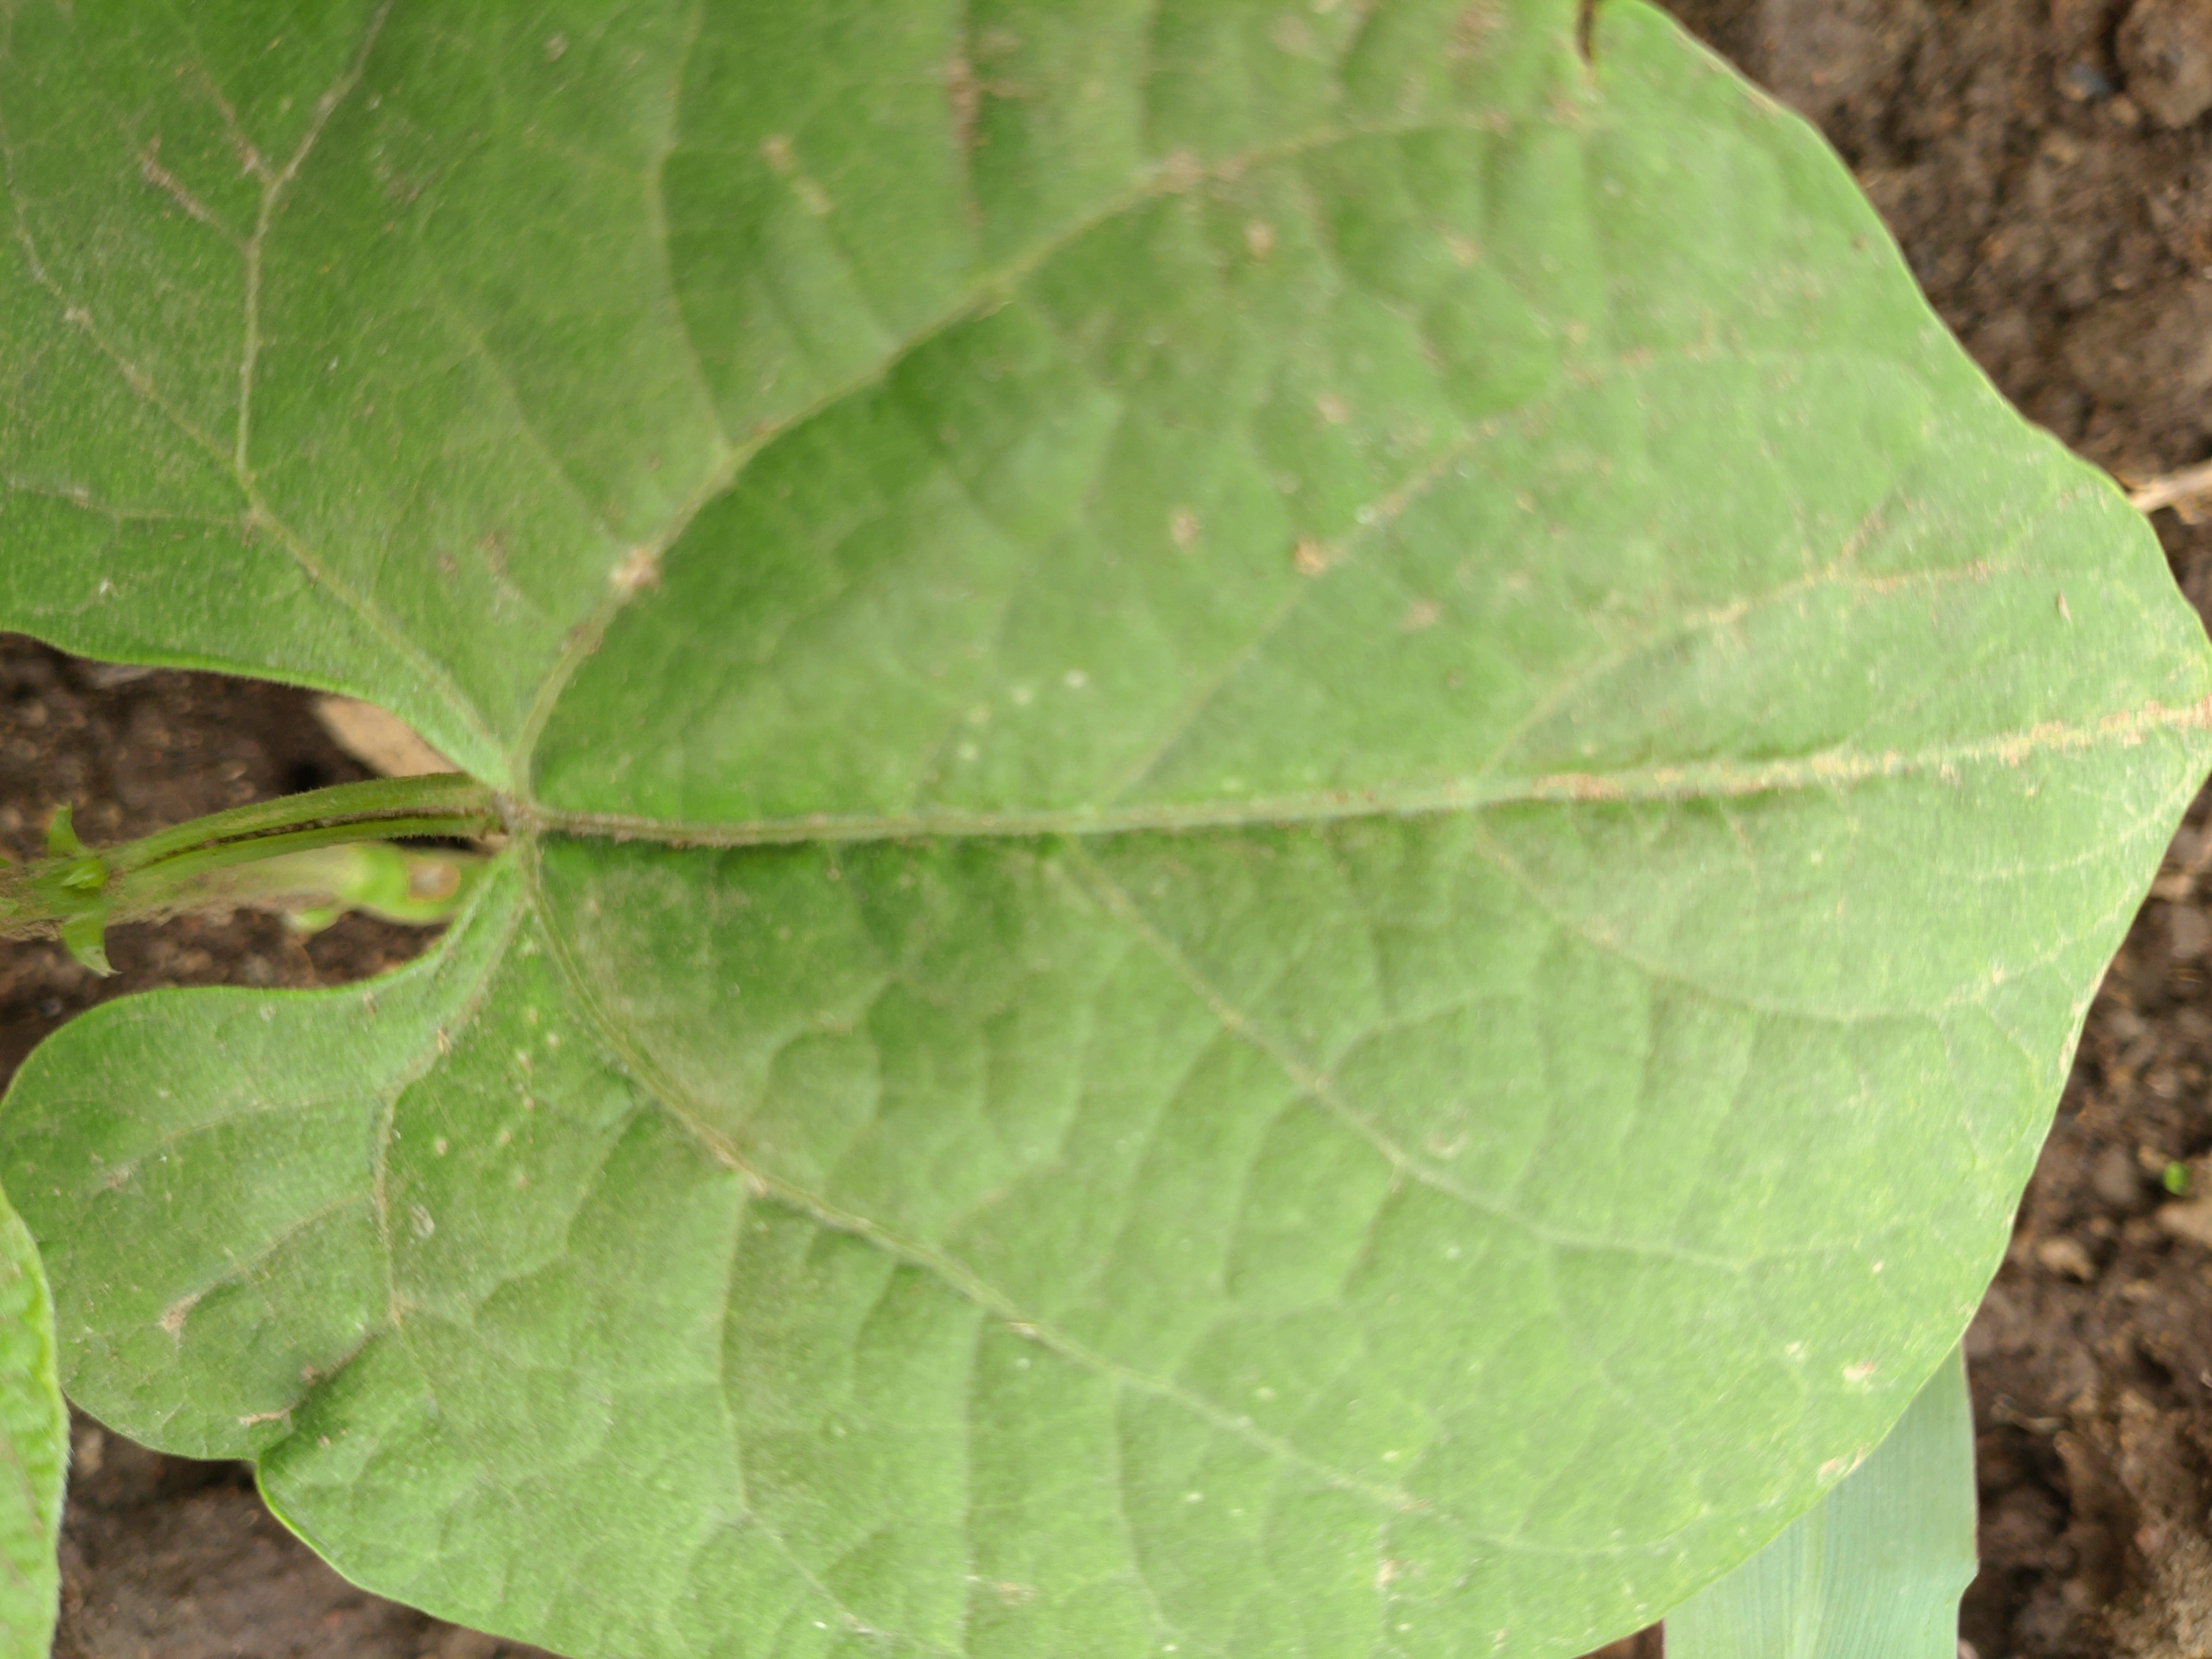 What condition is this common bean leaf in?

healthy
